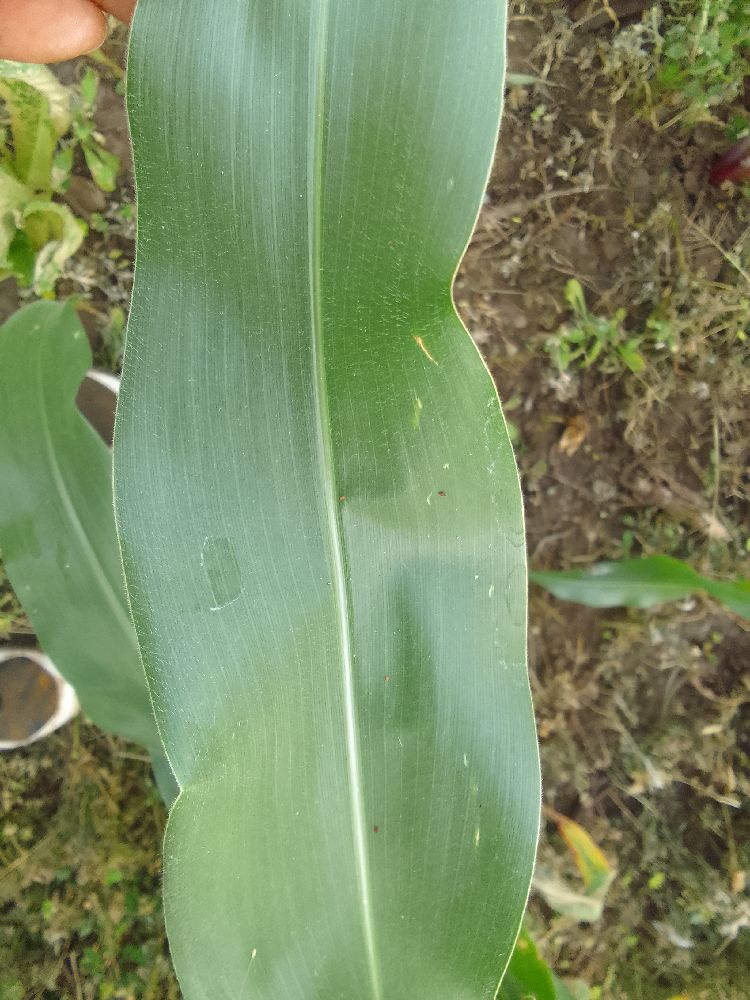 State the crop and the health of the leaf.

maize, healthy
